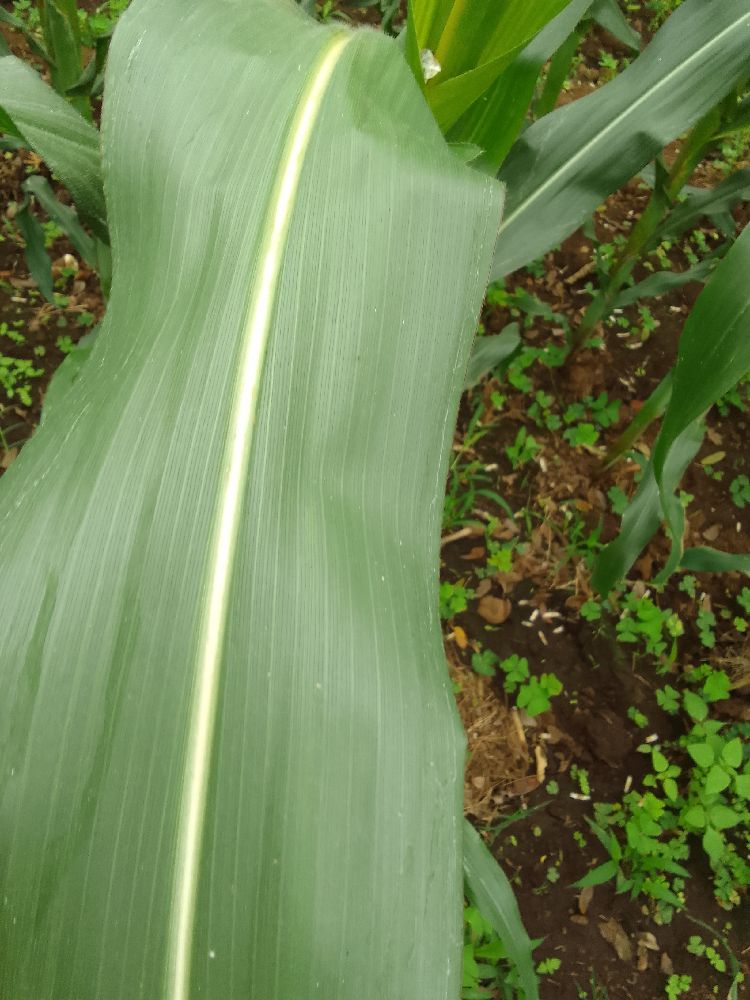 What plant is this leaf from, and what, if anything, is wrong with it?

maize, healthy
